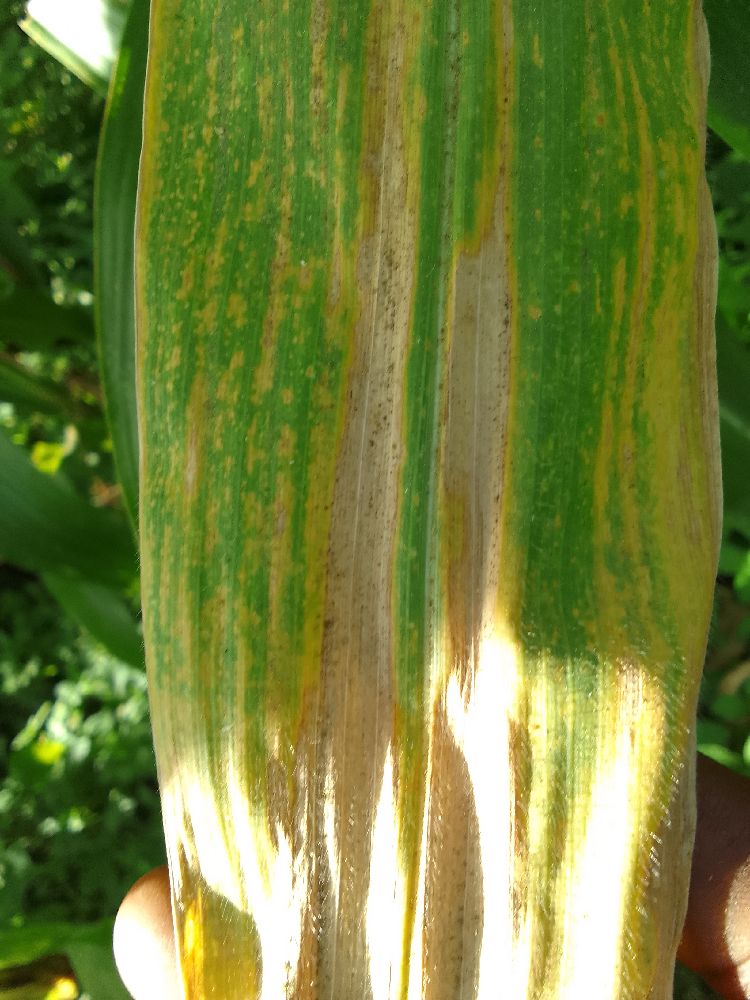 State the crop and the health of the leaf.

maize, maize lethal necrosis
